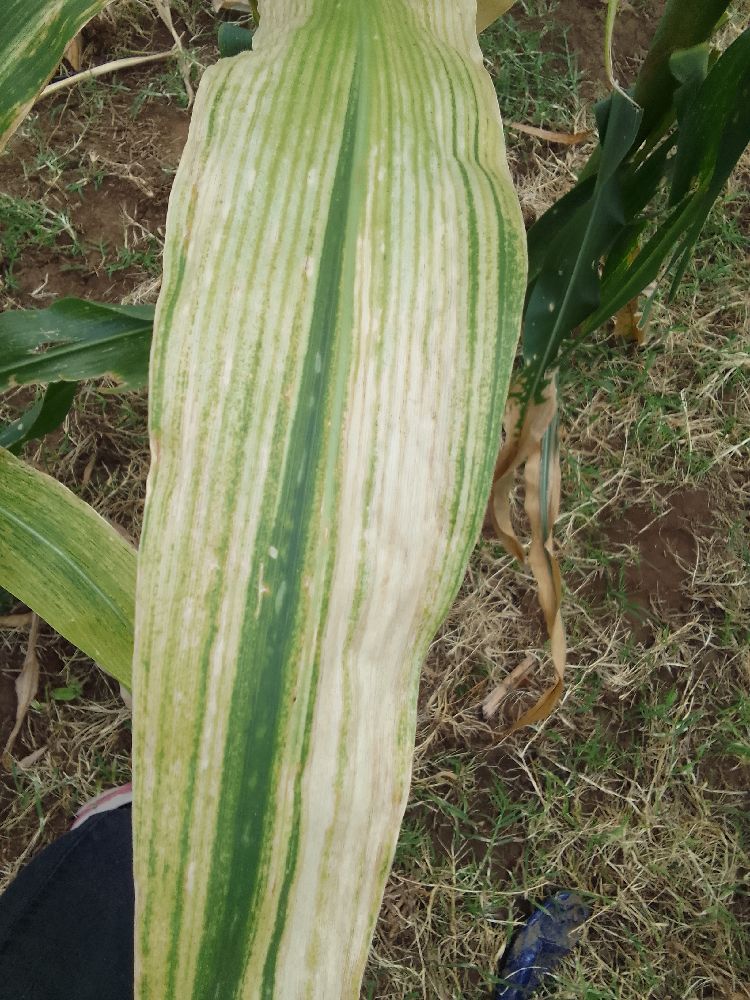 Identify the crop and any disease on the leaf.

maize, maize lethal necrosis
